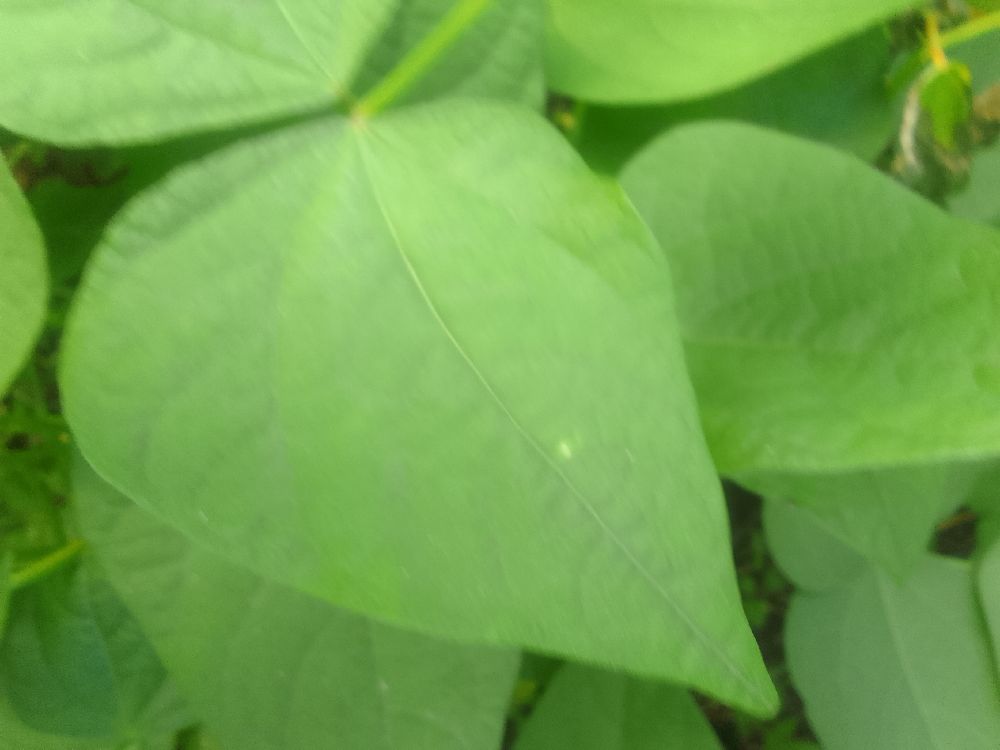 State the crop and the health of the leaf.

common bean, healthy
